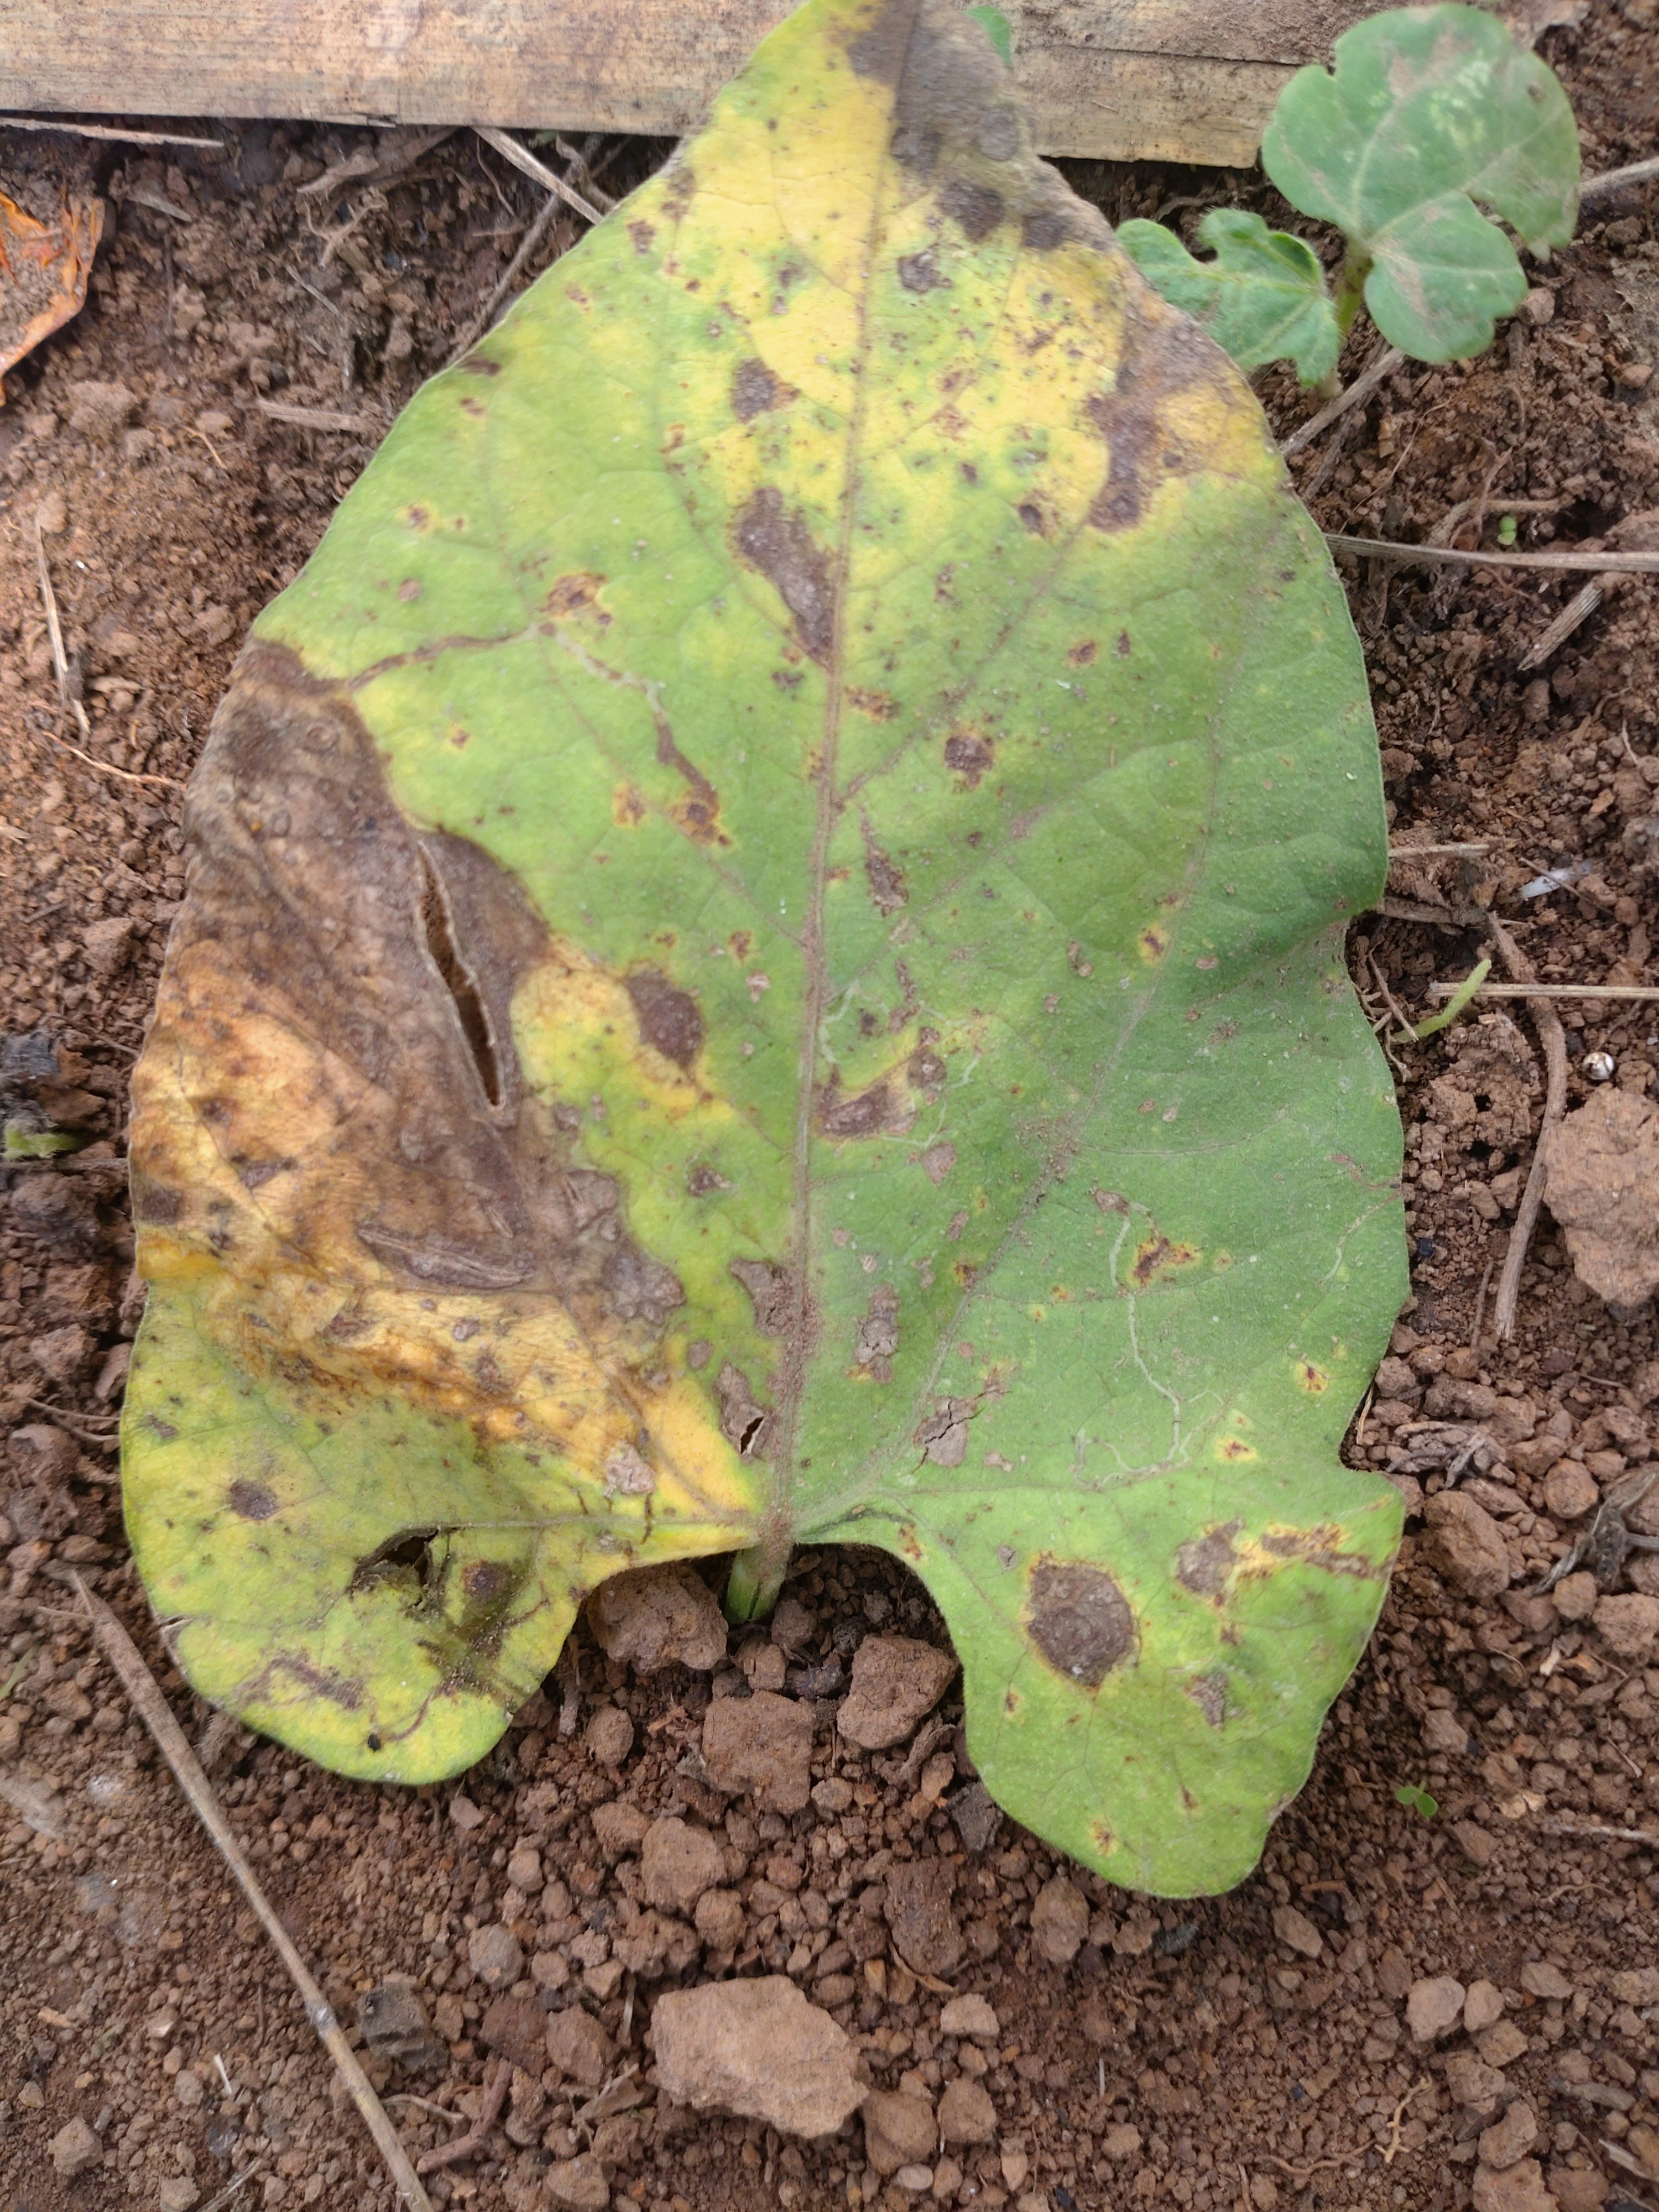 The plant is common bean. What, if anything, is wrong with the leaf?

rust
